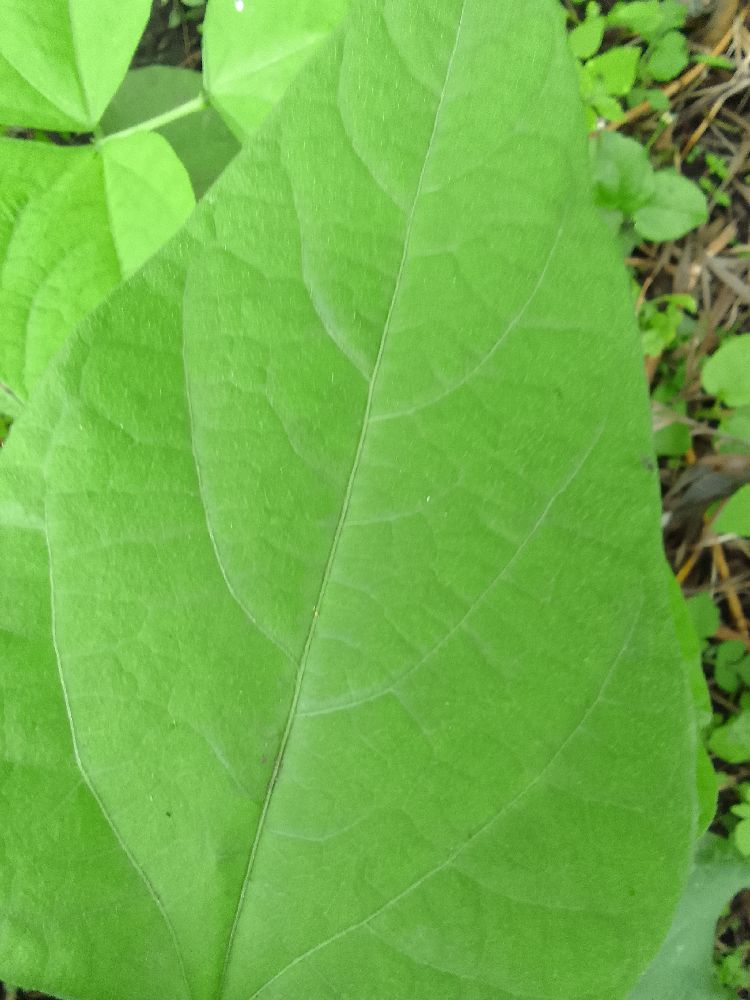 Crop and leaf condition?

common bean, healthy
